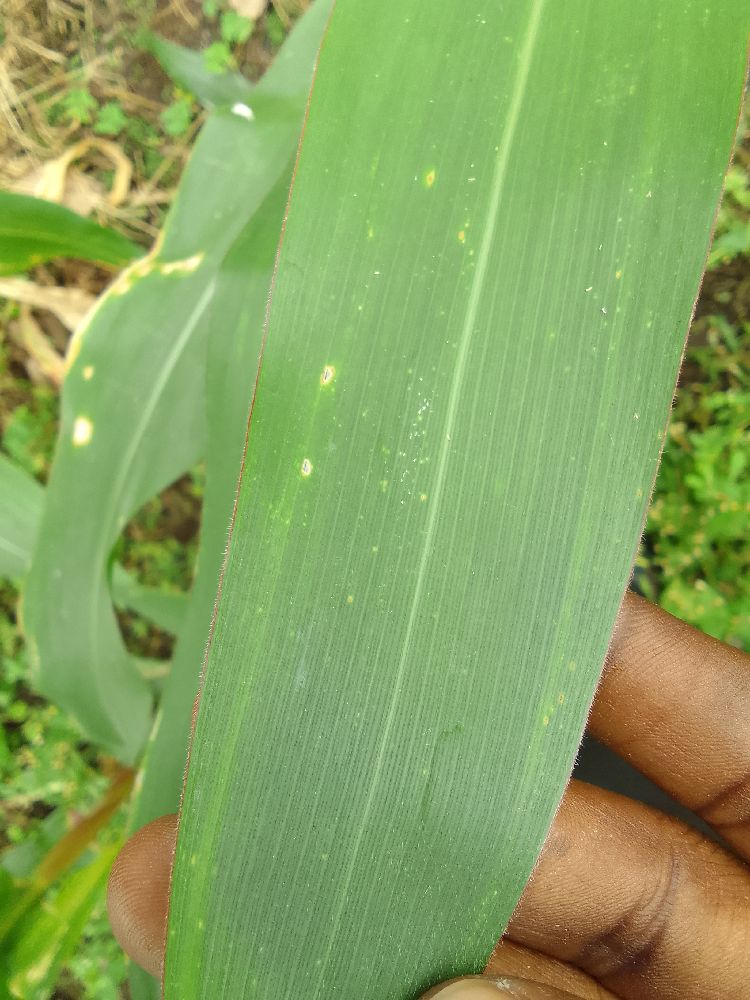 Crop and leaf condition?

maize, healthy
